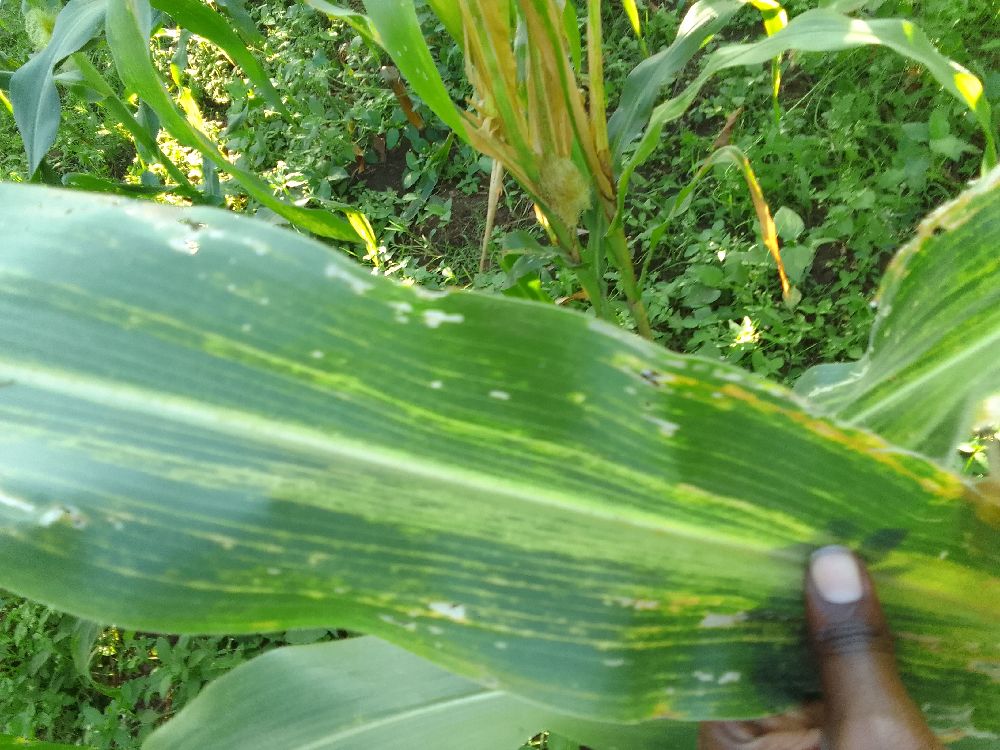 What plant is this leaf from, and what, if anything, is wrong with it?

maize, maize lethal necrosis
